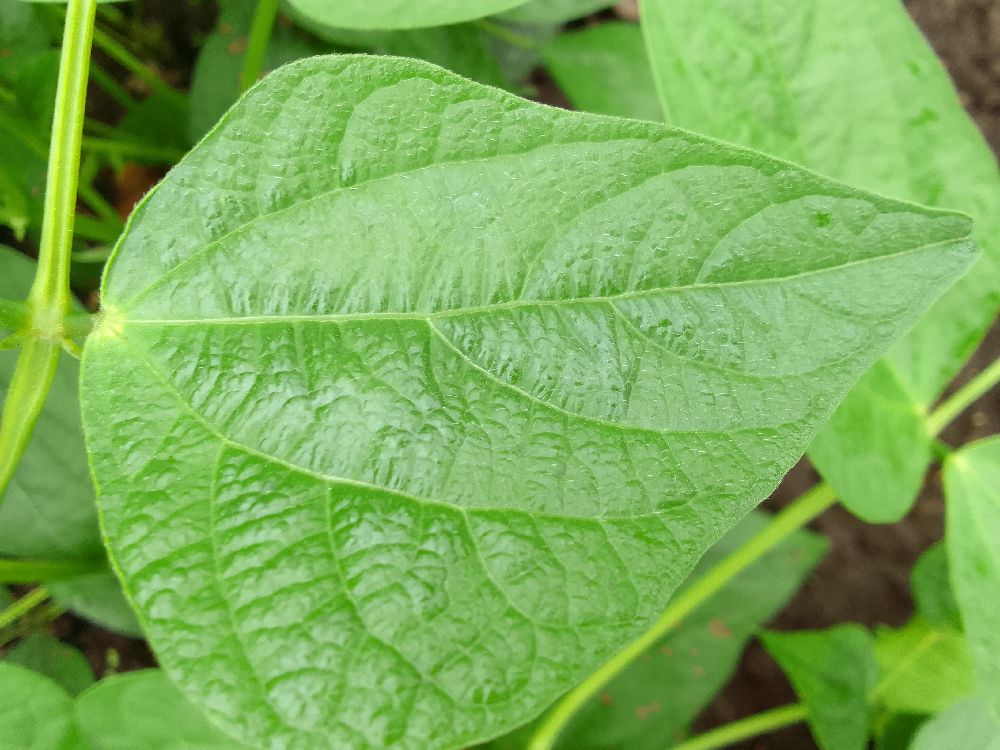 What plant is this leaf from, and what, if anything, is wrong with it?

common bean, healthy
